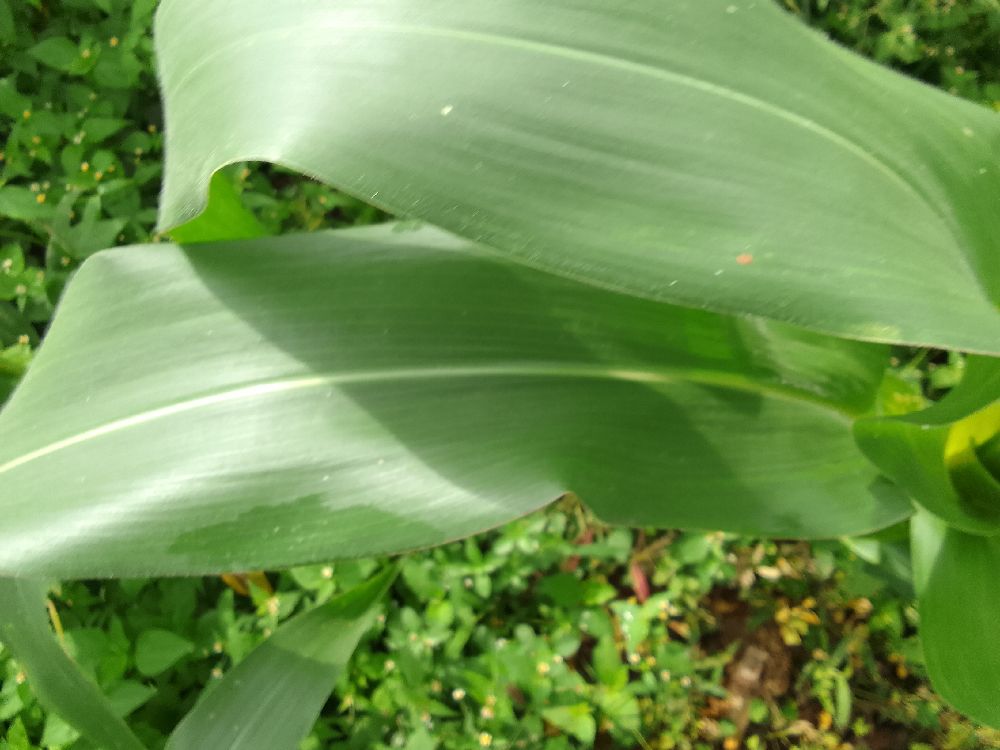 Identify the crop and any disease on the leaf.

maize, healthy
